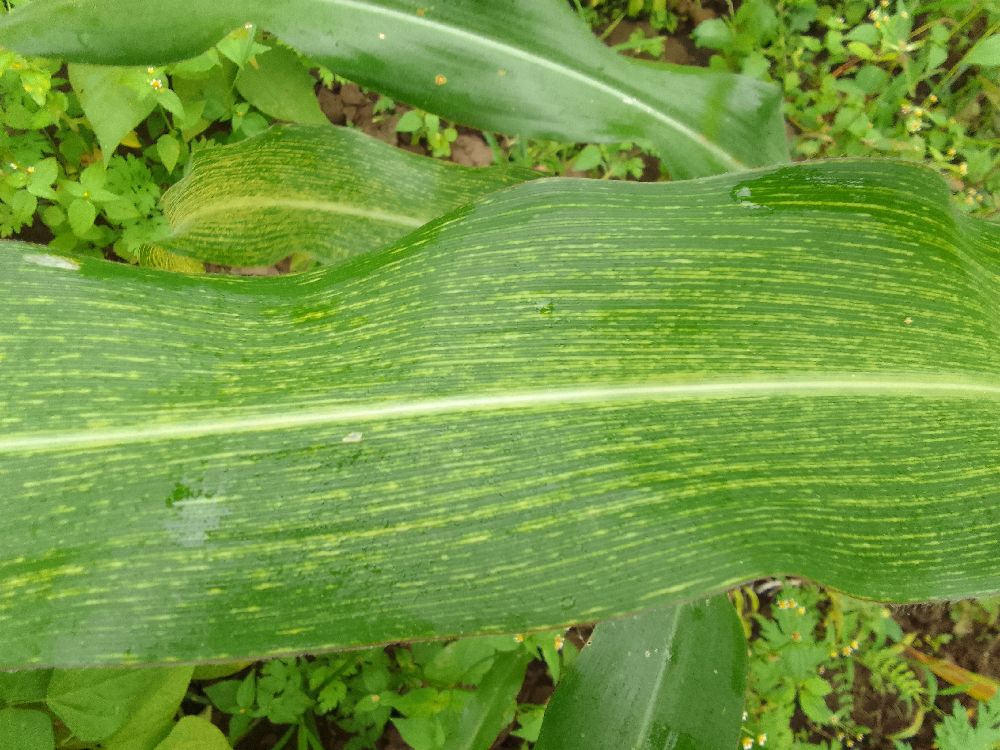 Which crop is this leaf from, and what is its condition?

maize, maize streak virus
